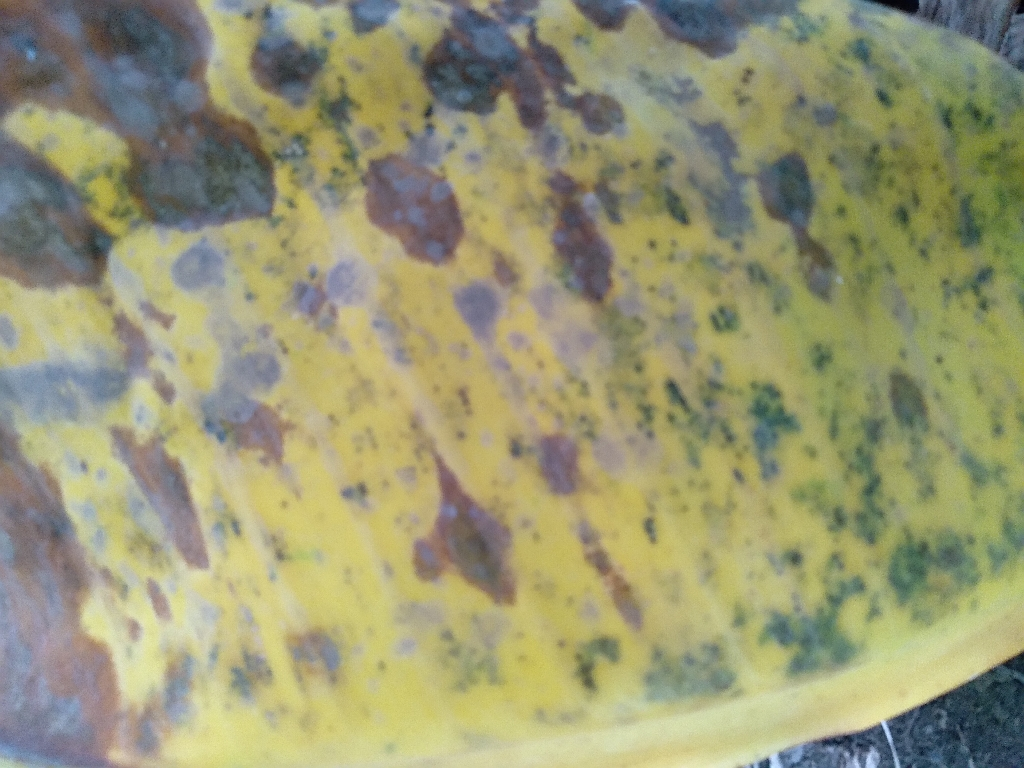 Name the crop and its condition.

banana, black sigatoka
